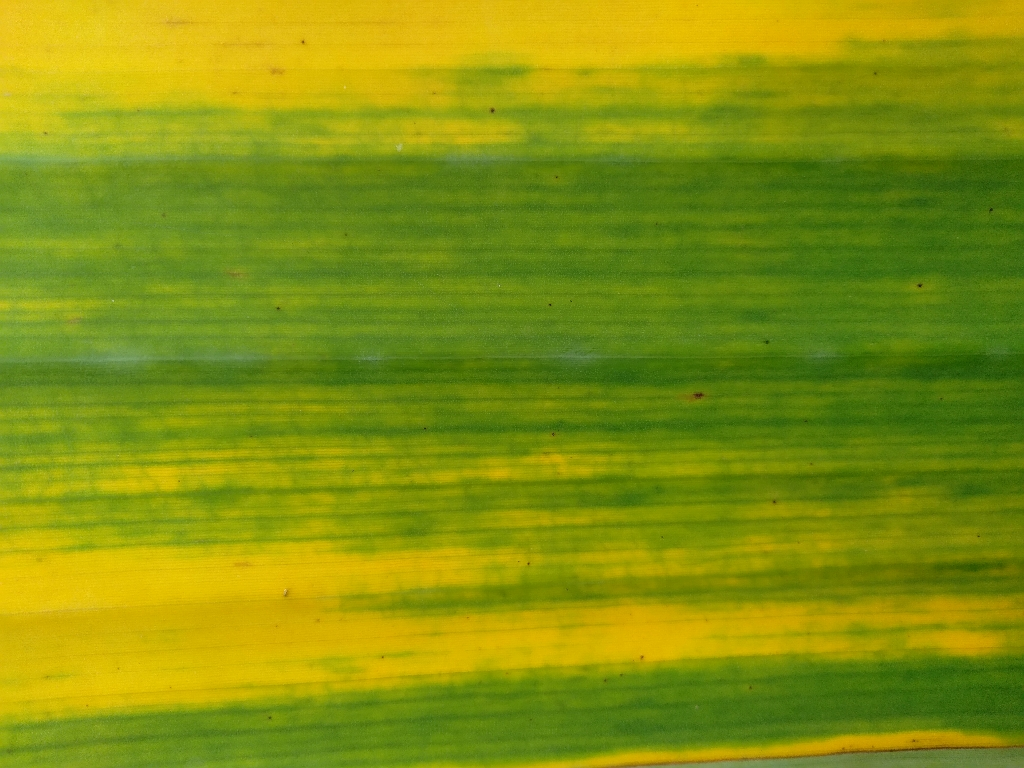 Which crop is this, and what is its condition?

banana, fusarium wilt race 1
